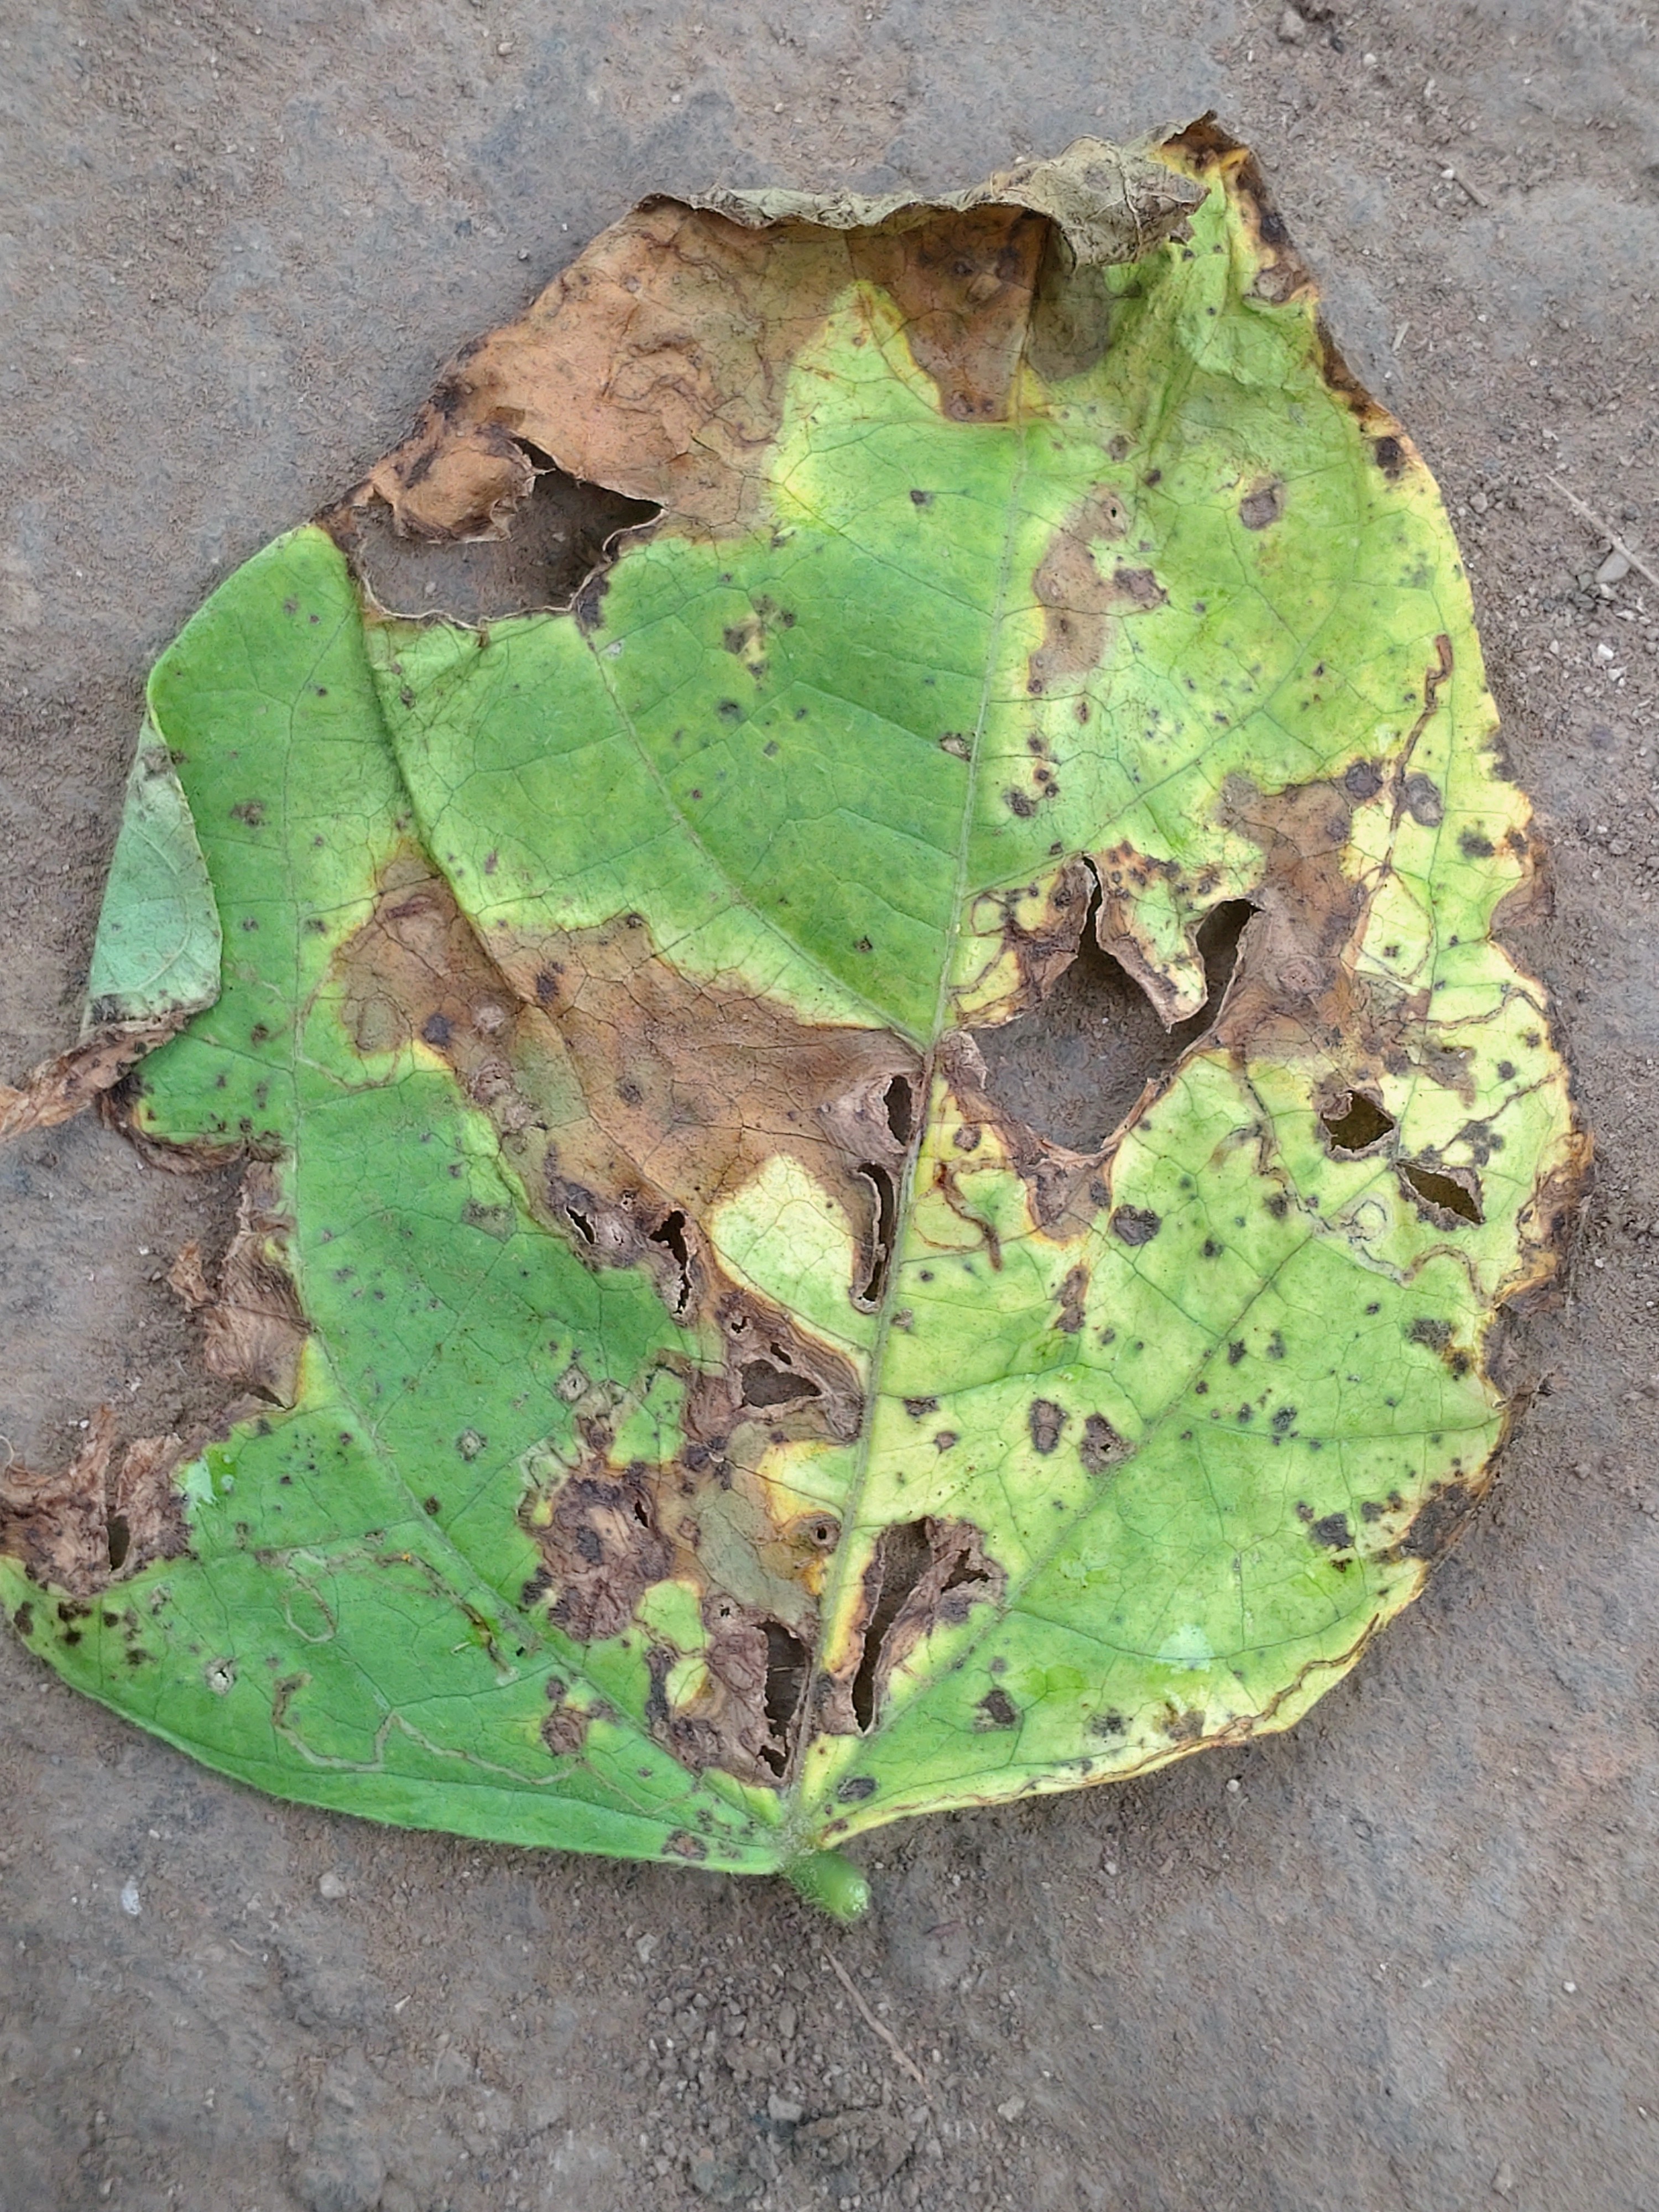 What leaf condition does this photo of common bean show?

anthracnose
